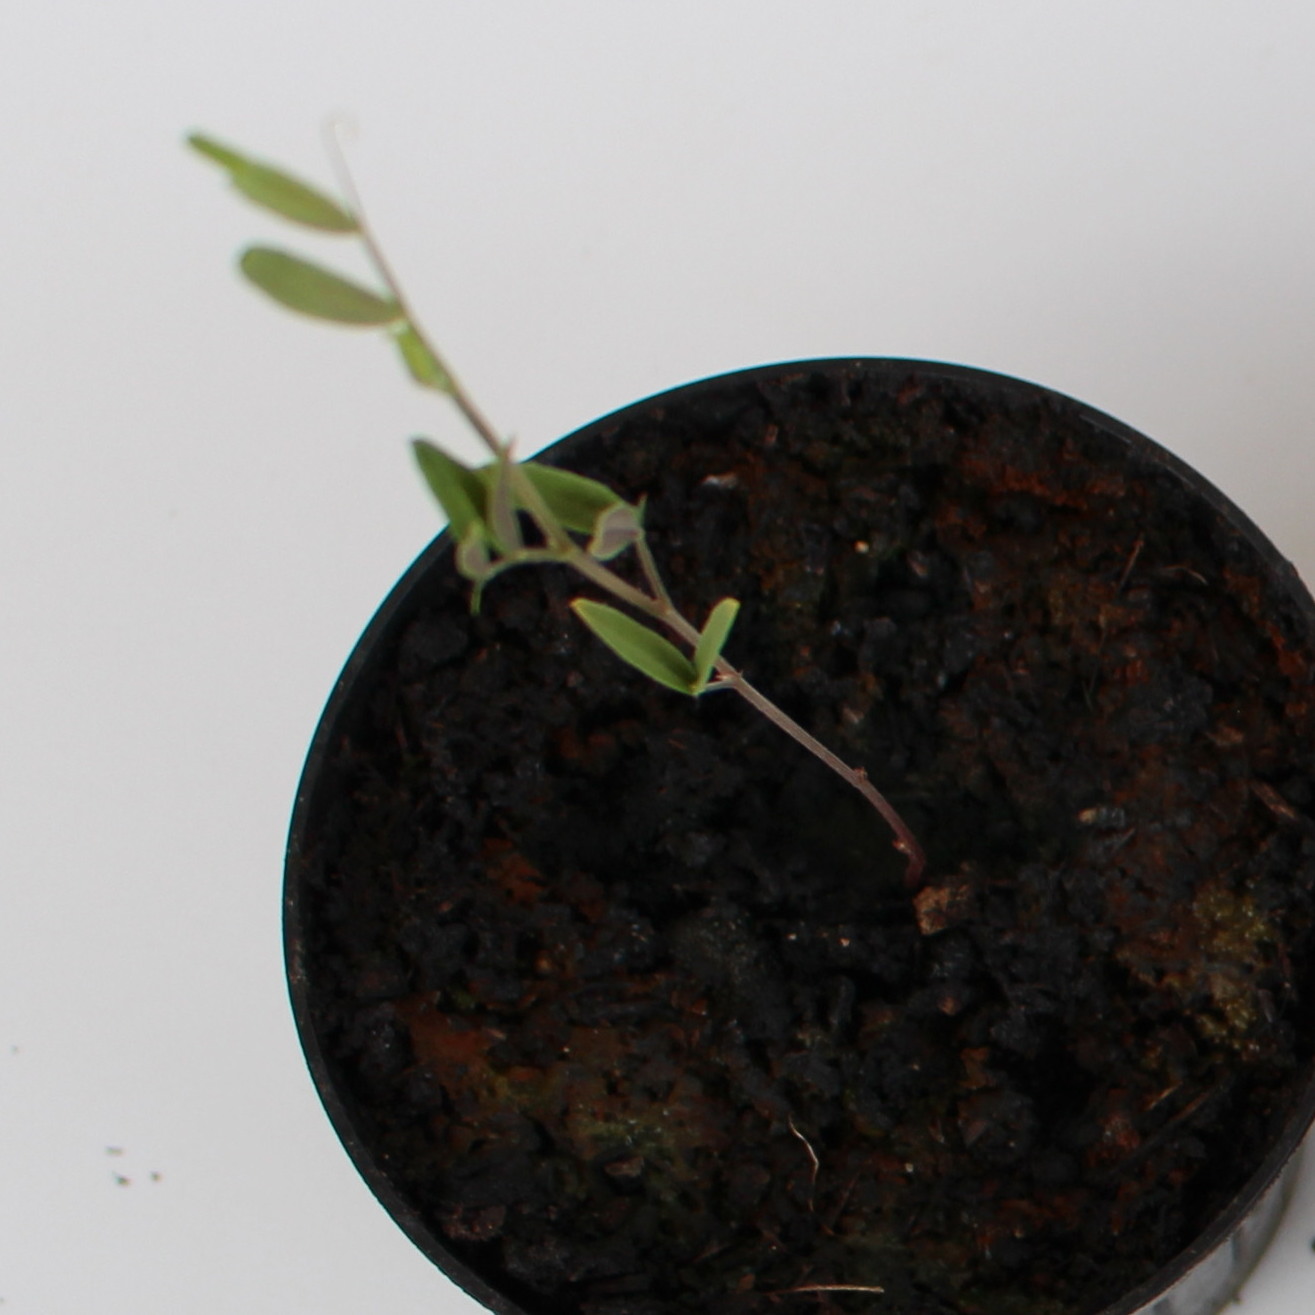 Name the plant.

Vicia sativa
